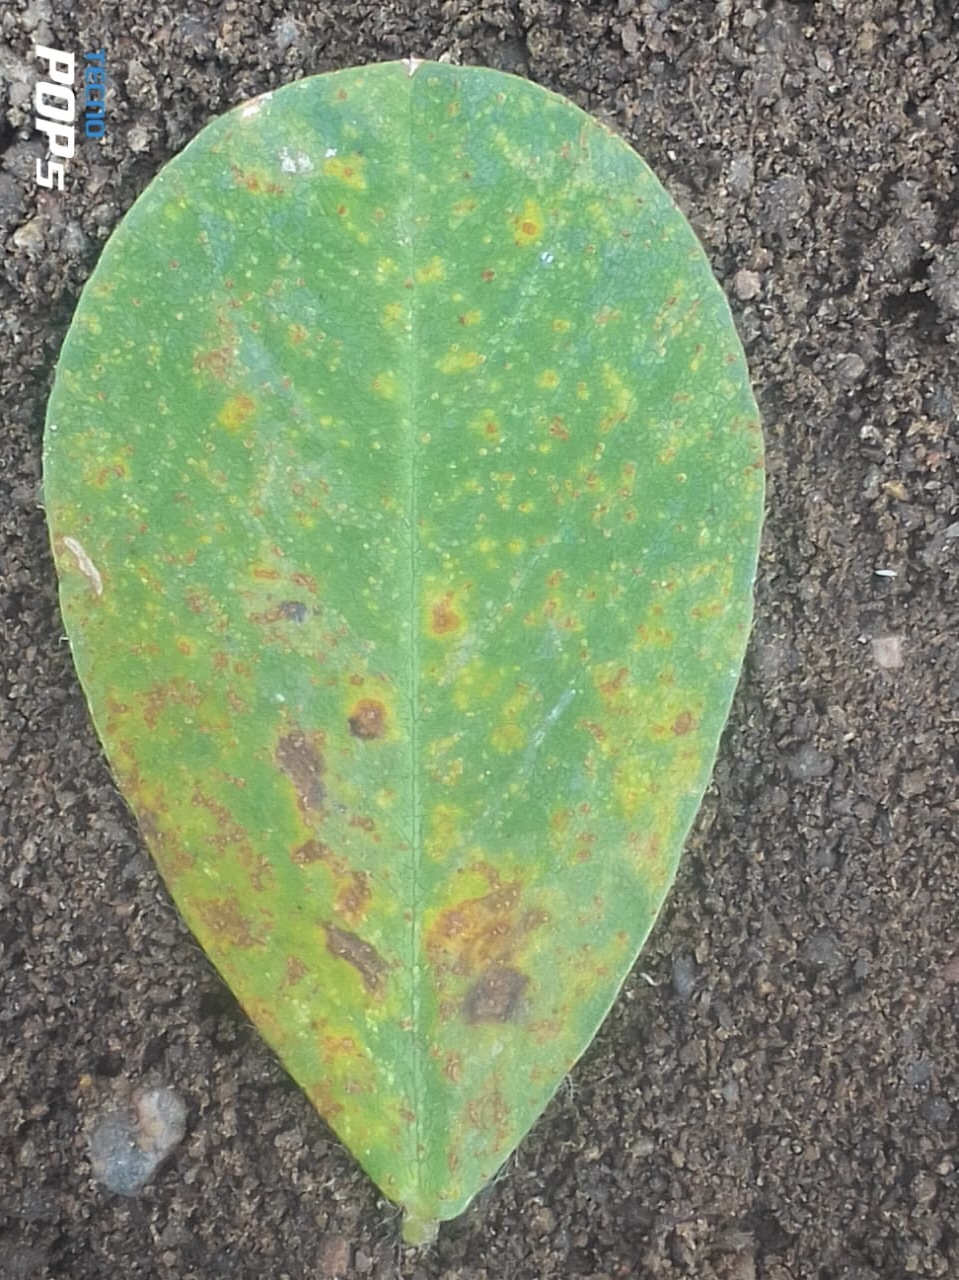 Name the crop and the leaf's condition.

peanut, passalora arachidicola
